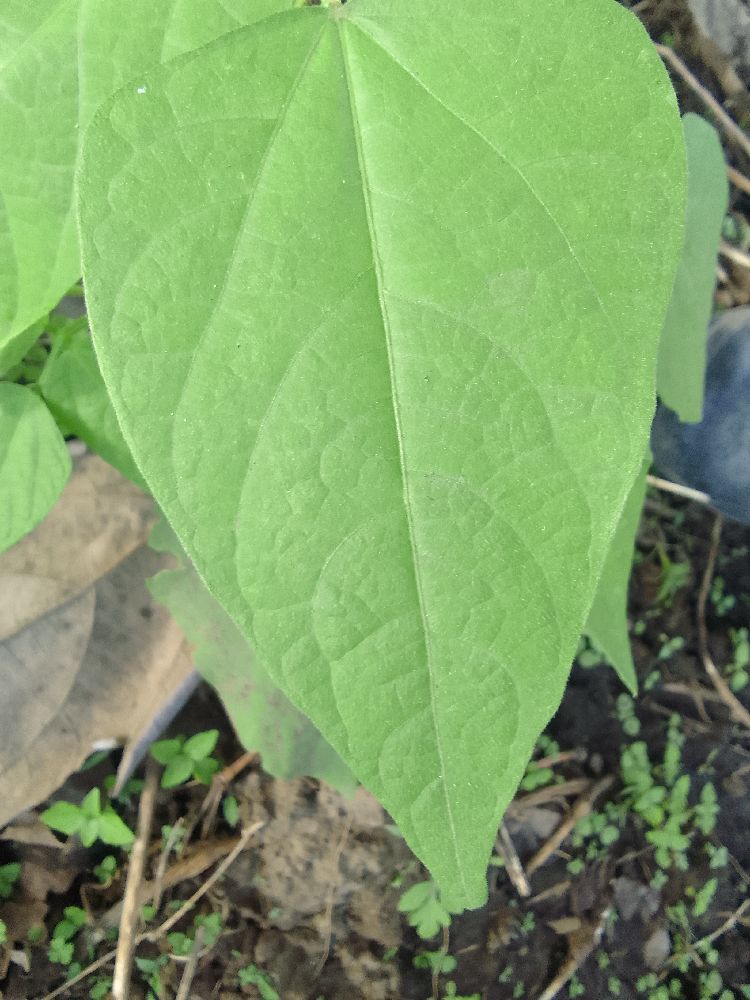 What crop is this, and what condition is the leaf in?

common bean, healthy
